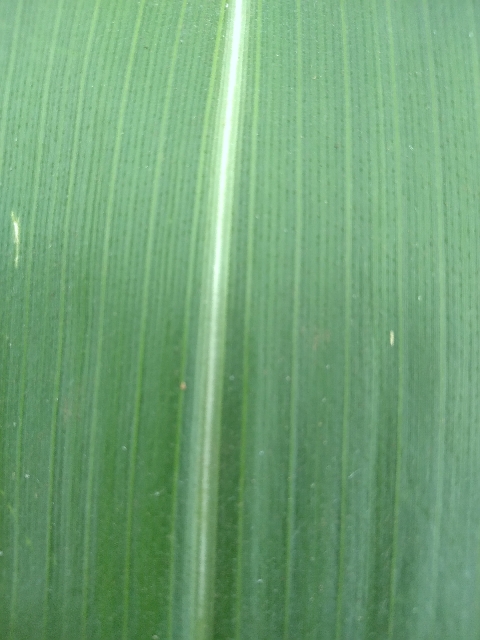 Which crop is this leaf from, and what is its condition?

maize, healthy
